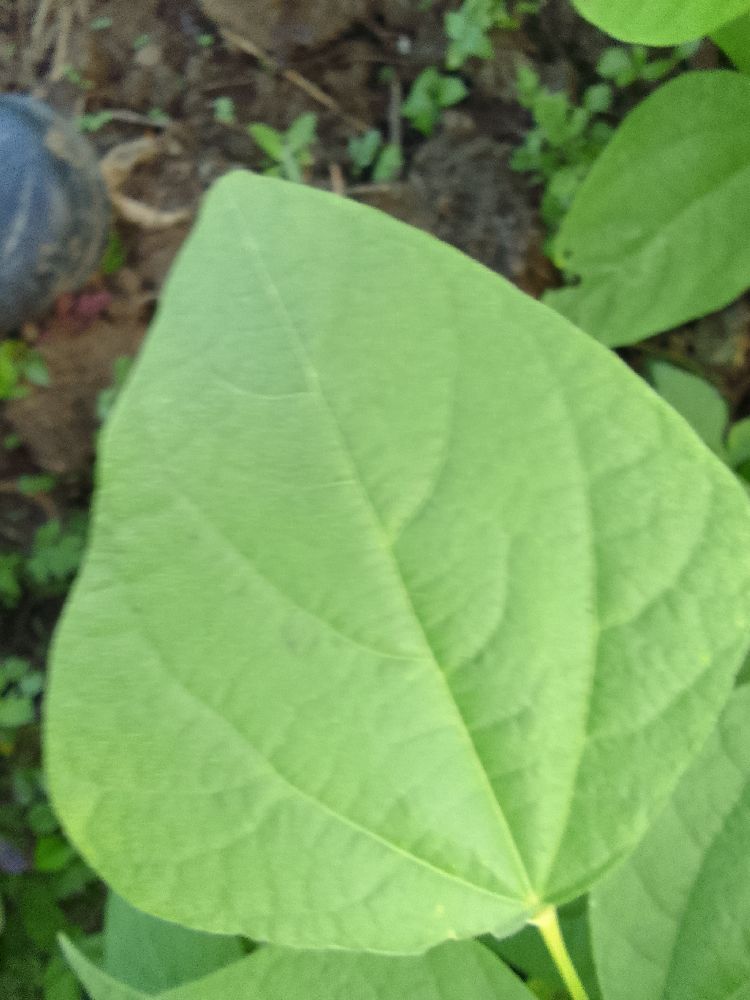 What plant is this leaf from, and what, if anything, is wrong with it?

common bean, healthy
